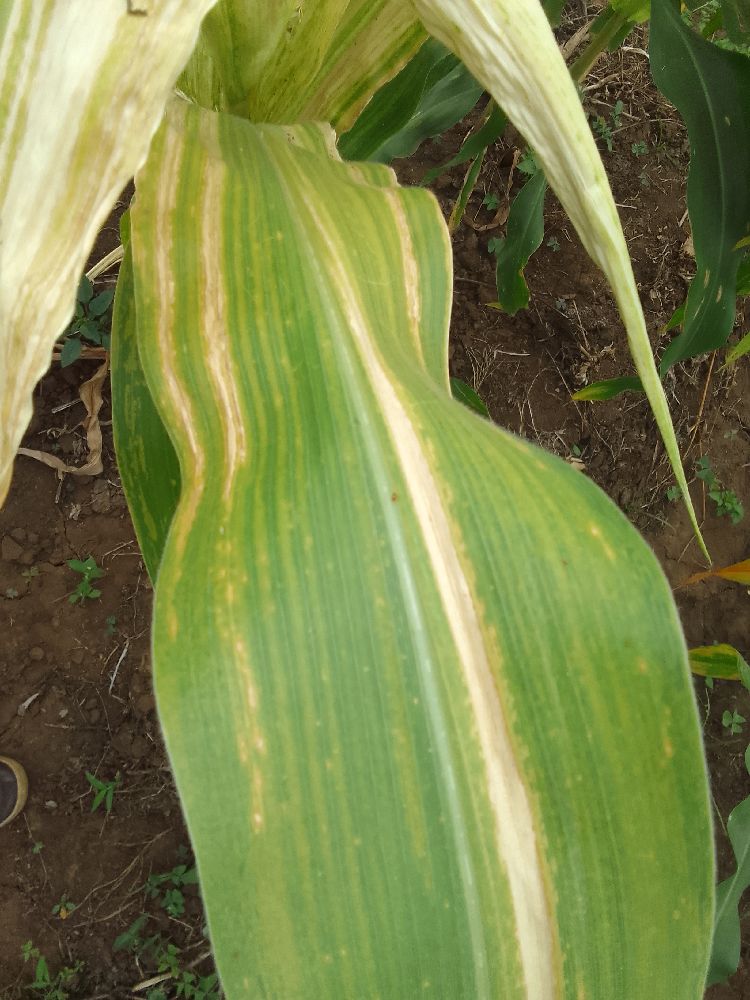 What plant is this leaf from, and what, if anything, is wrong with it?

maize, maize lethal necrosis
